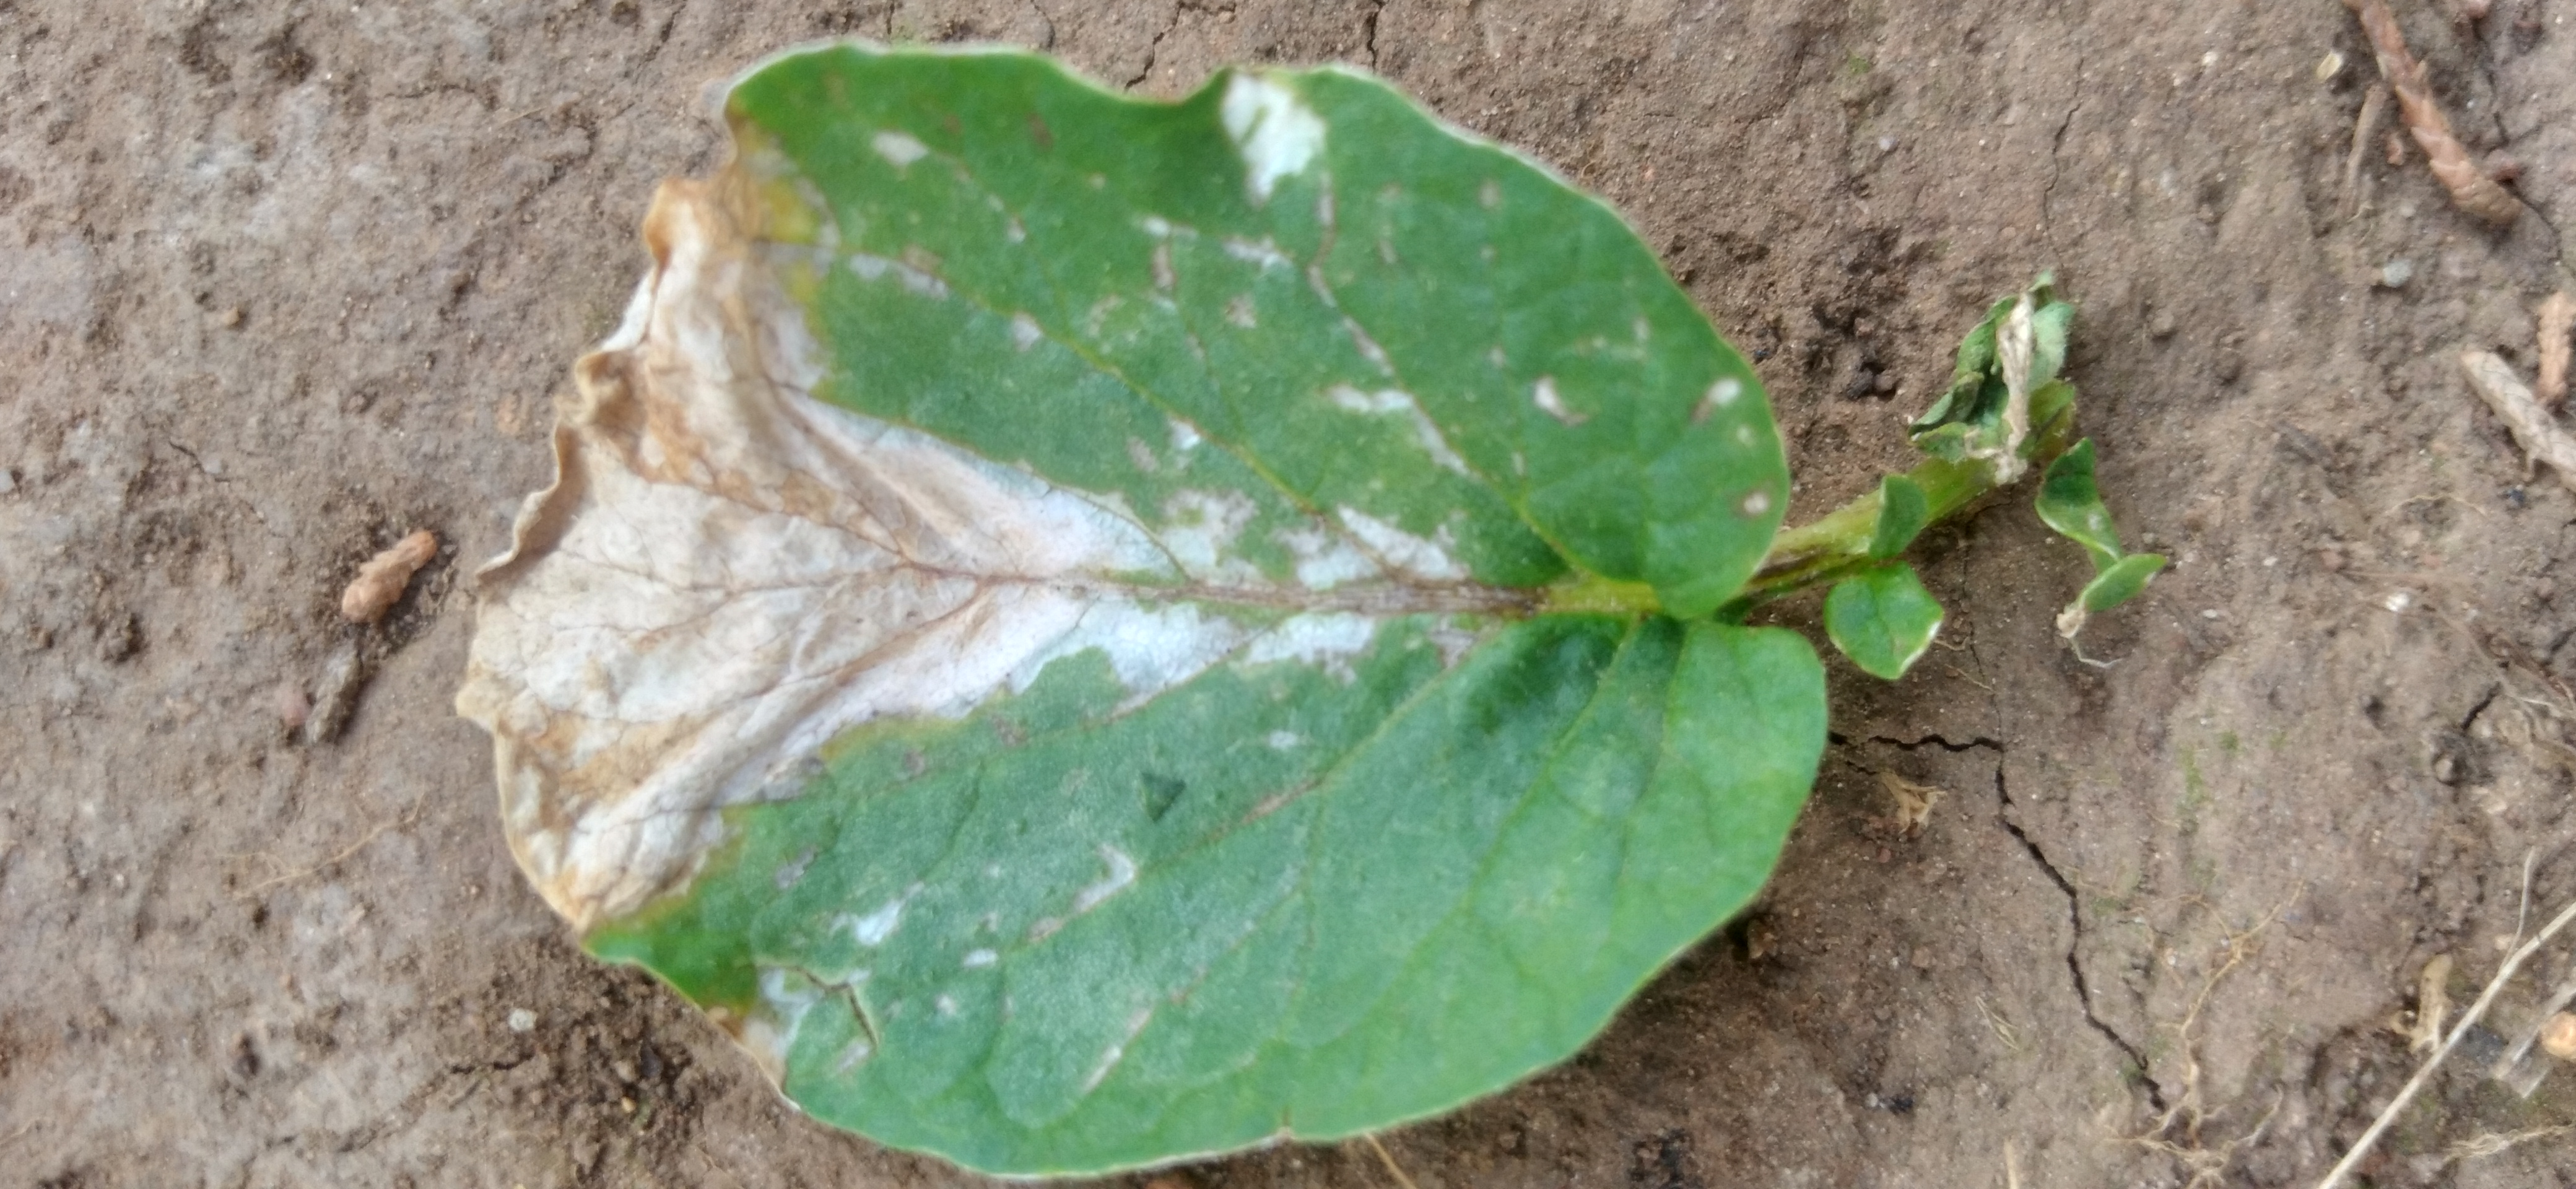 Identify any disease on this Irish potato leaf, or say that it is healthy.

early blight
